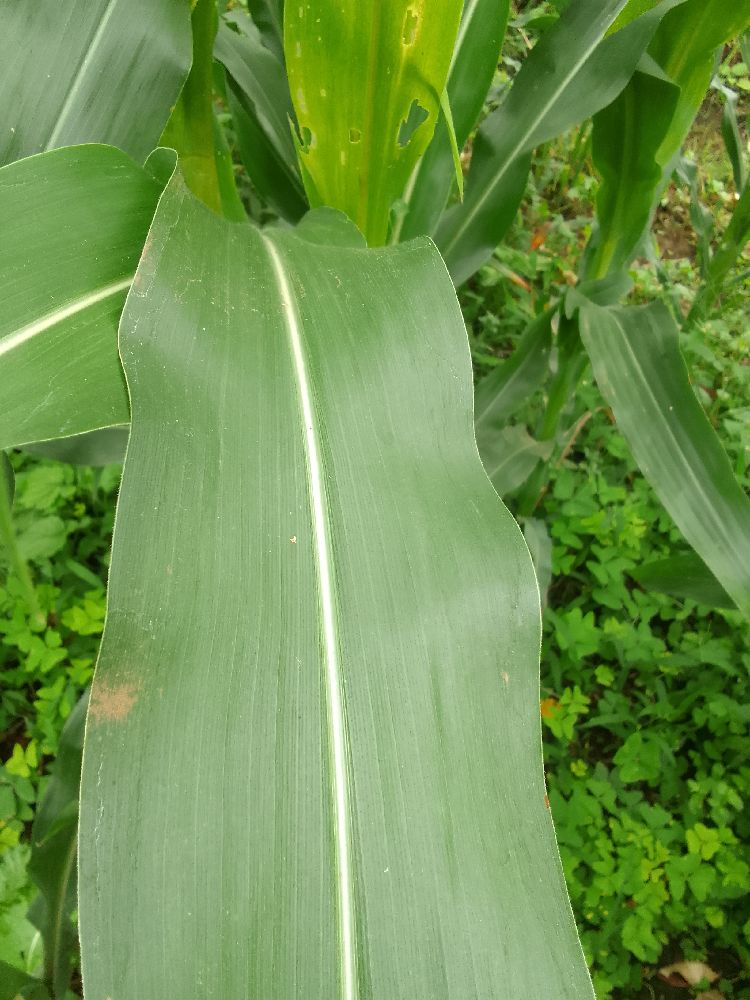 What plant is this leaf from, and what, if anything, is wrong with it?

maize, healthy
